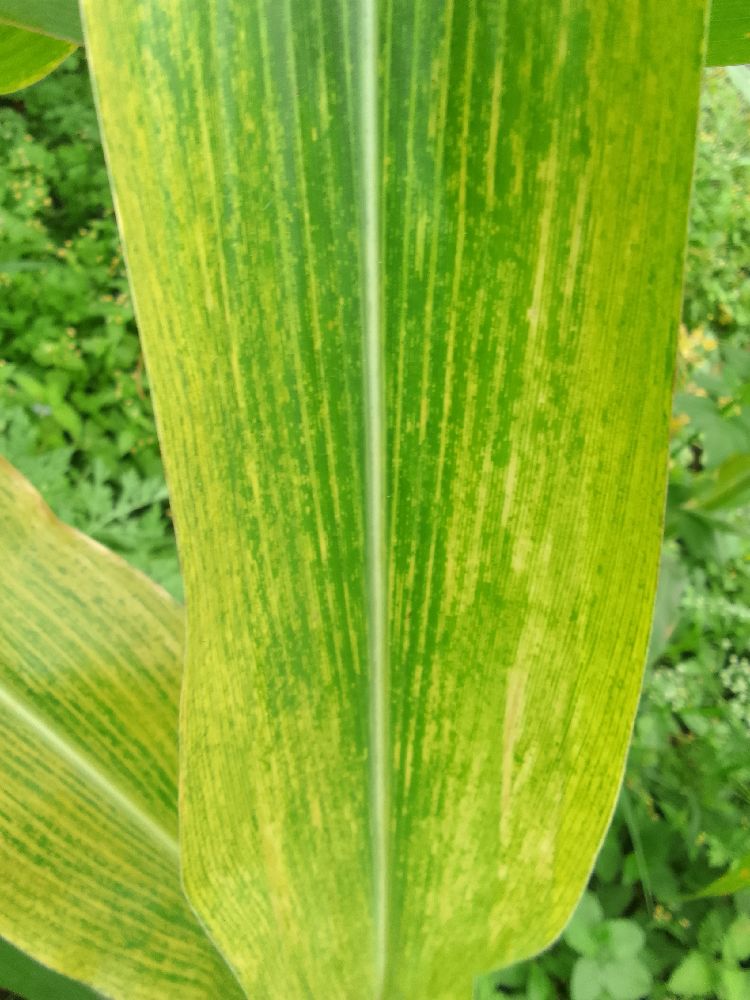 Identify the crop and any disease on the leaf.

maize, maize lethal necrosis
